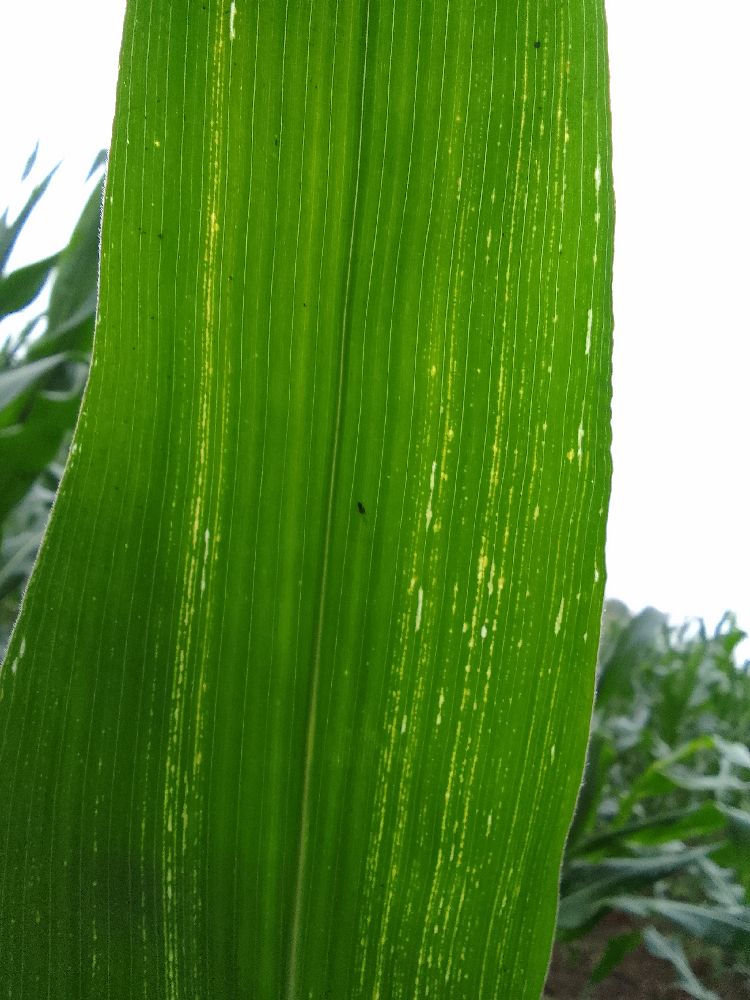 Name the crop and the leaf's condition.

maize, maize streak virus
